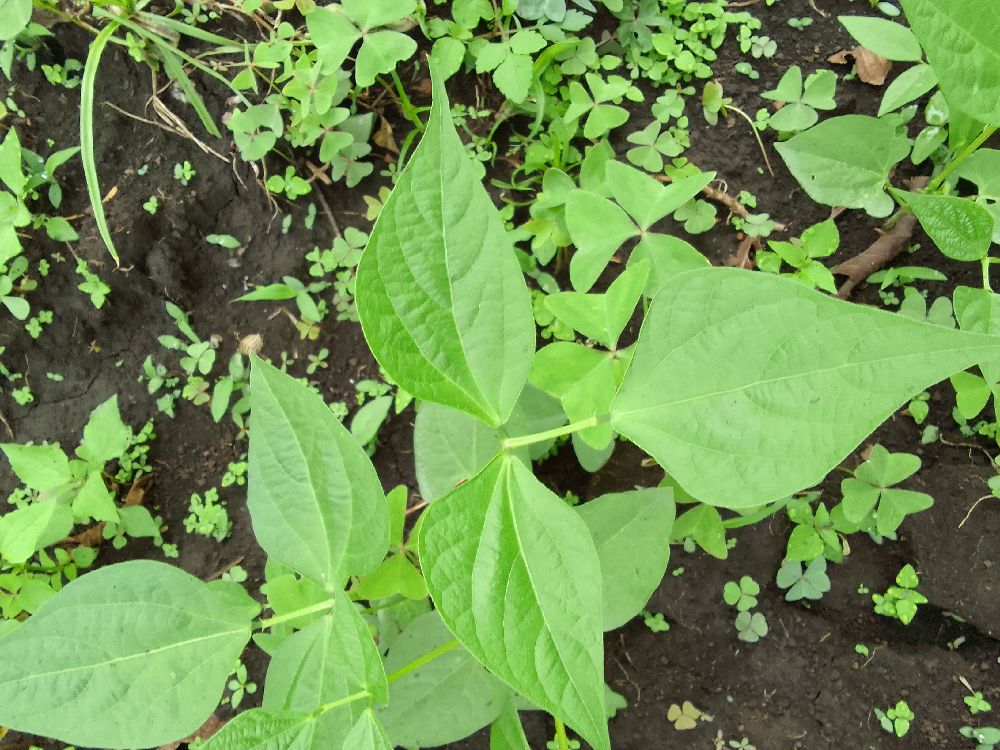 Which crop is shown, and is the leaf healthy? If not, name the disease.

common bean, healthy
